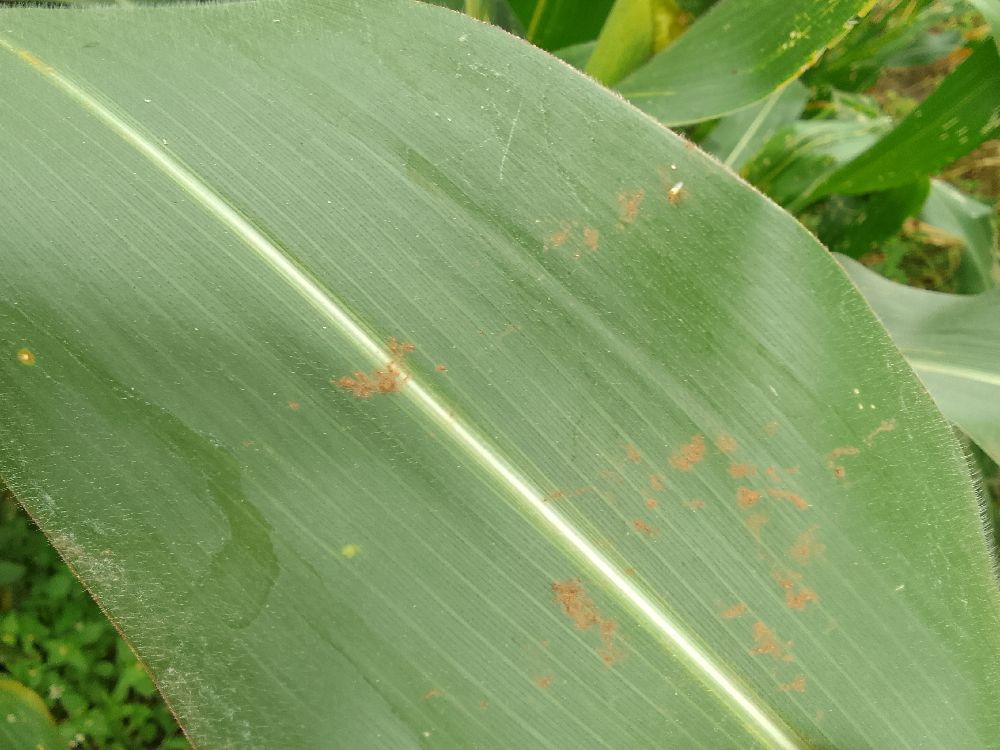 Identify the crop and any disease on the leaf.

maize, healthy
